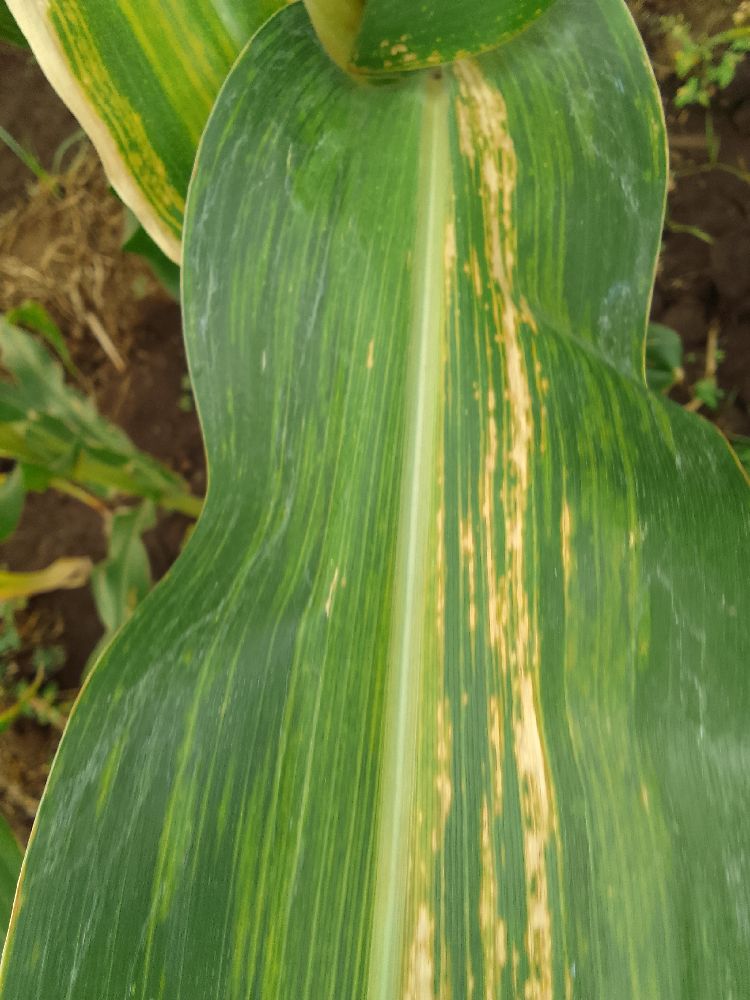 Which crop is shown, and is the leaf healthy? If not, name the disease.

maize, maize lethal necrosis
